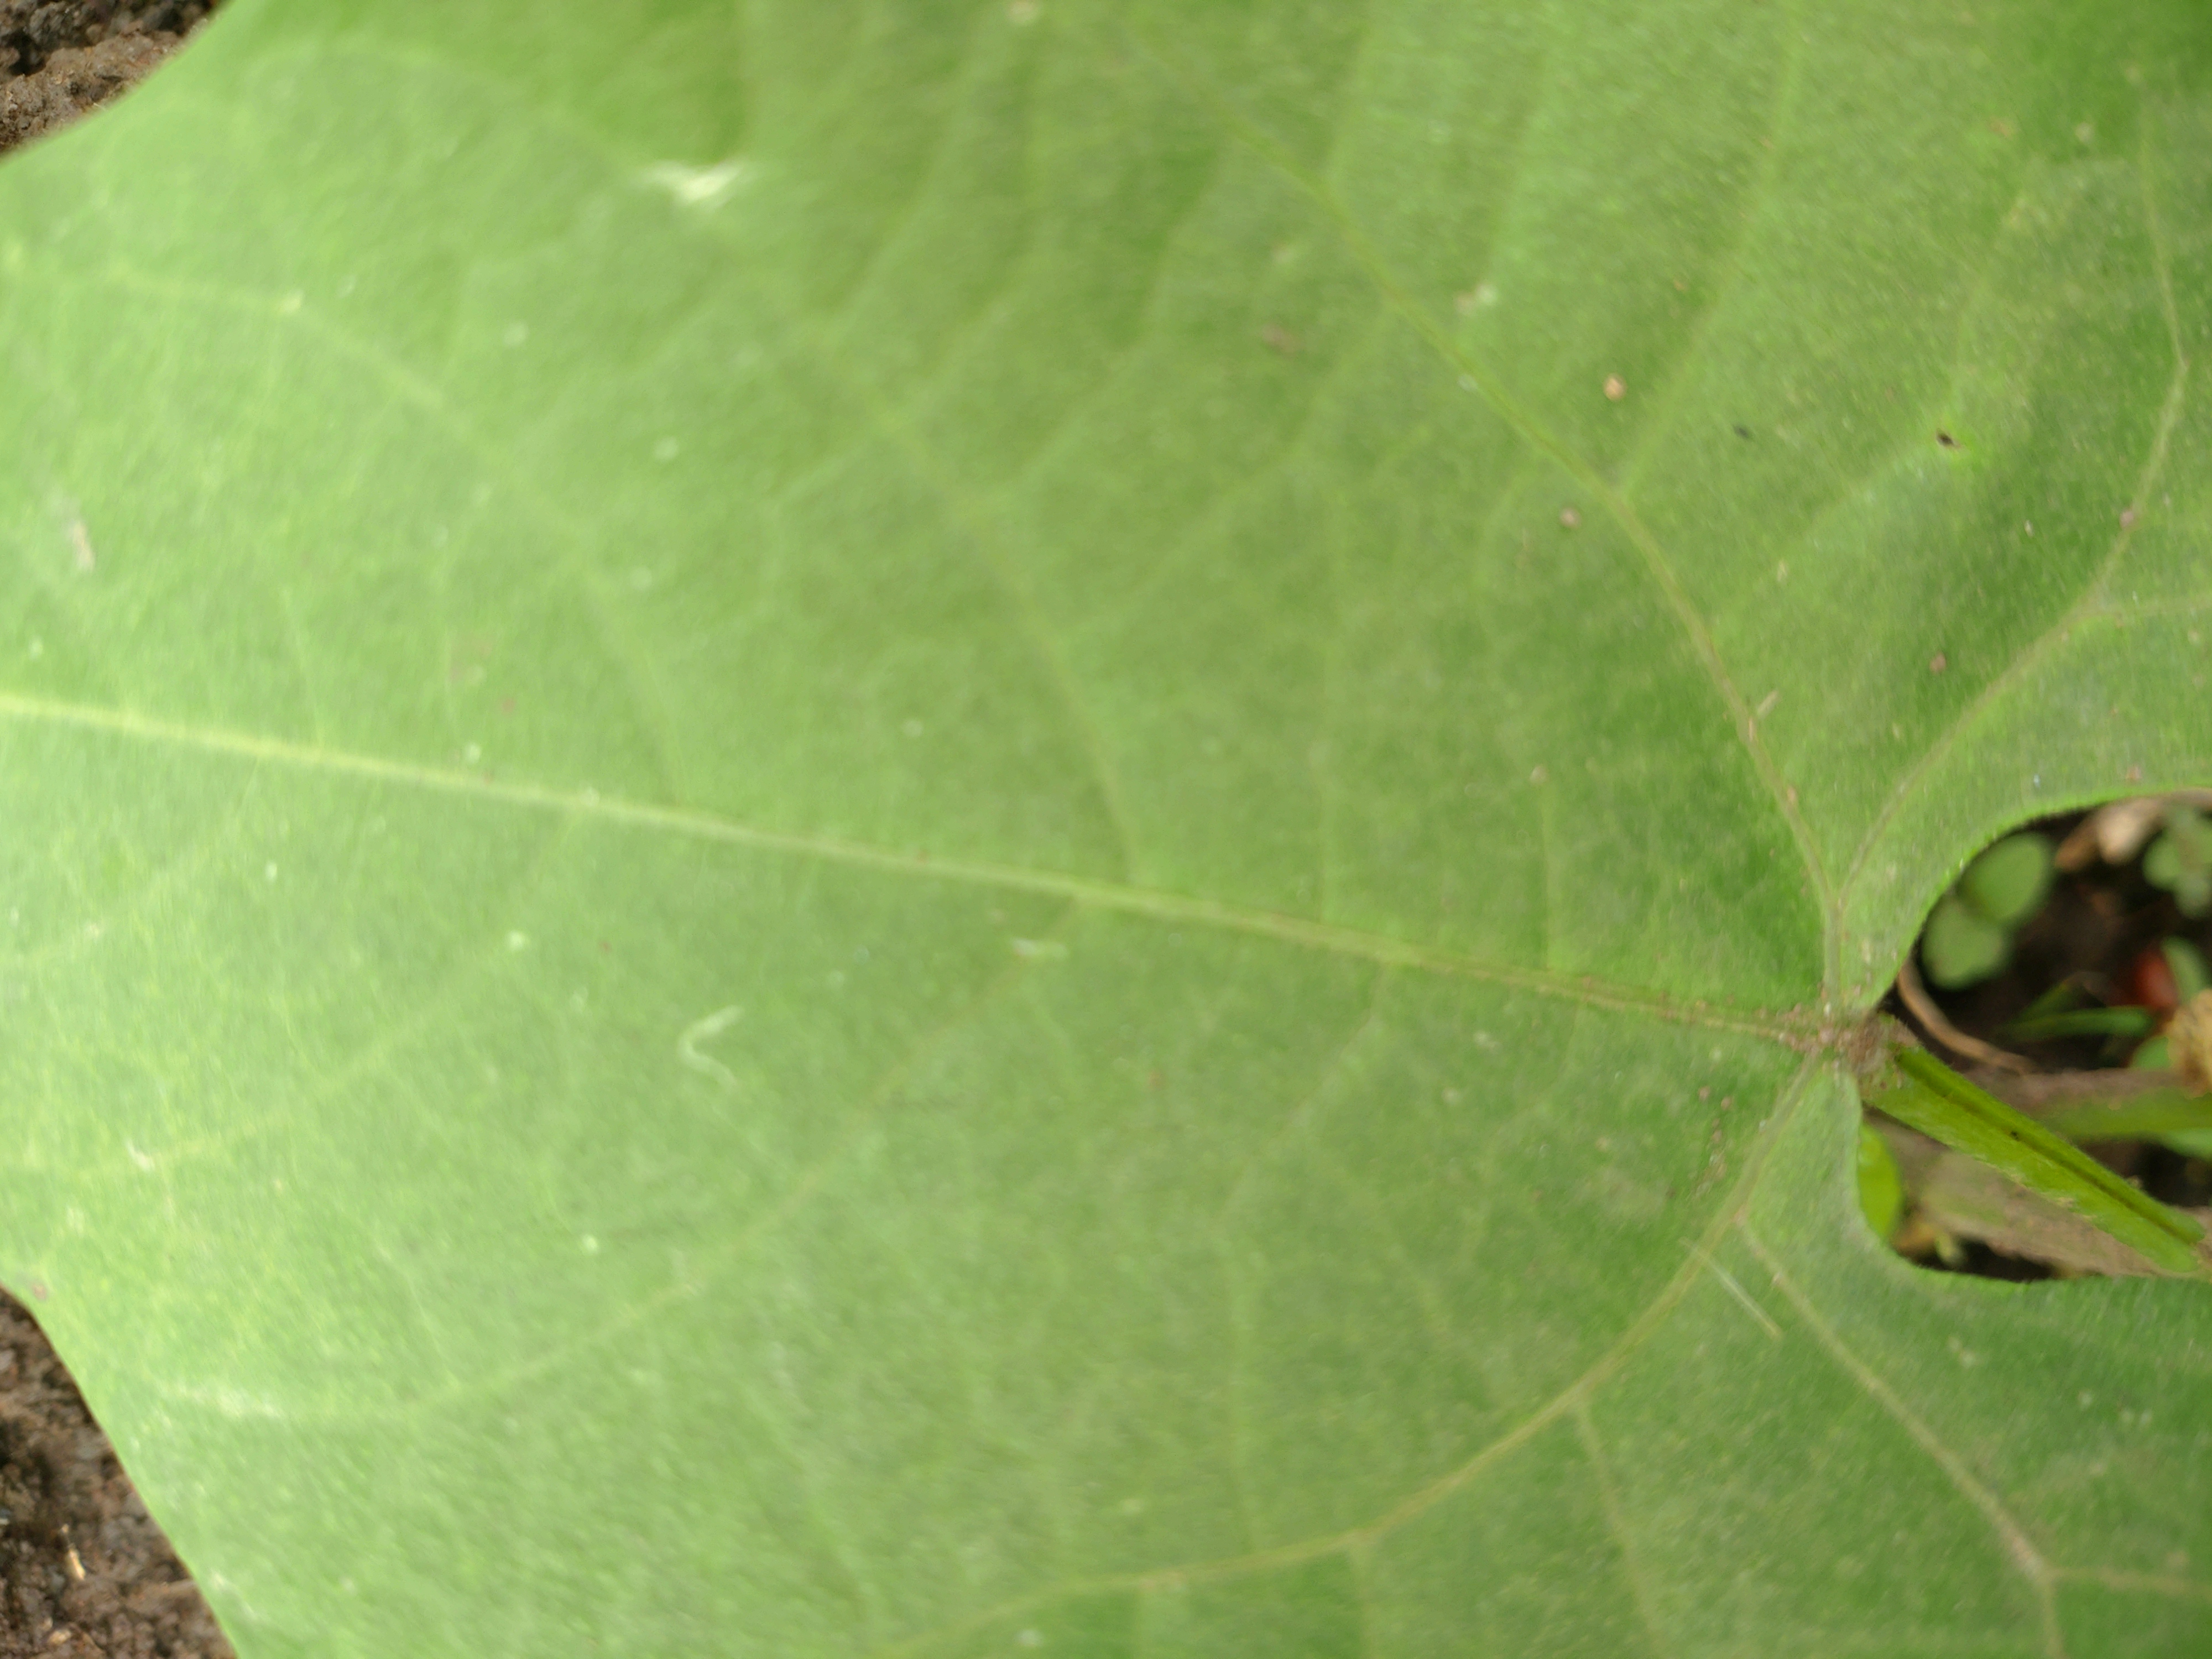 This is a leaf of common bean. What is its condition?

healthy
